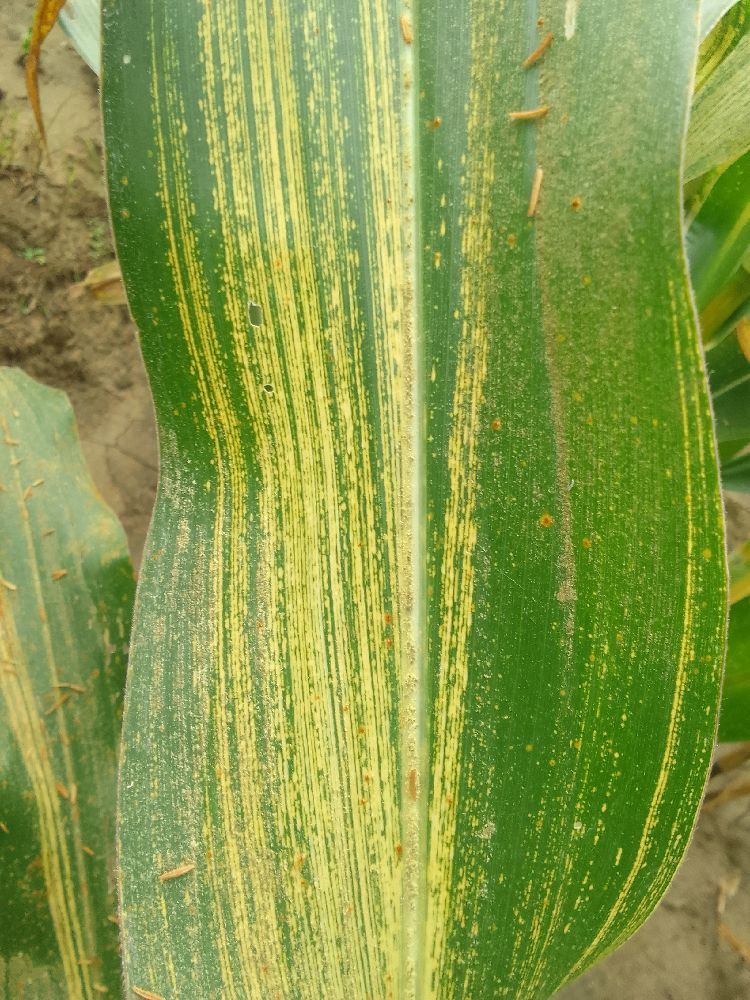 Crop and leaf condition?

maize, maize streak virus
